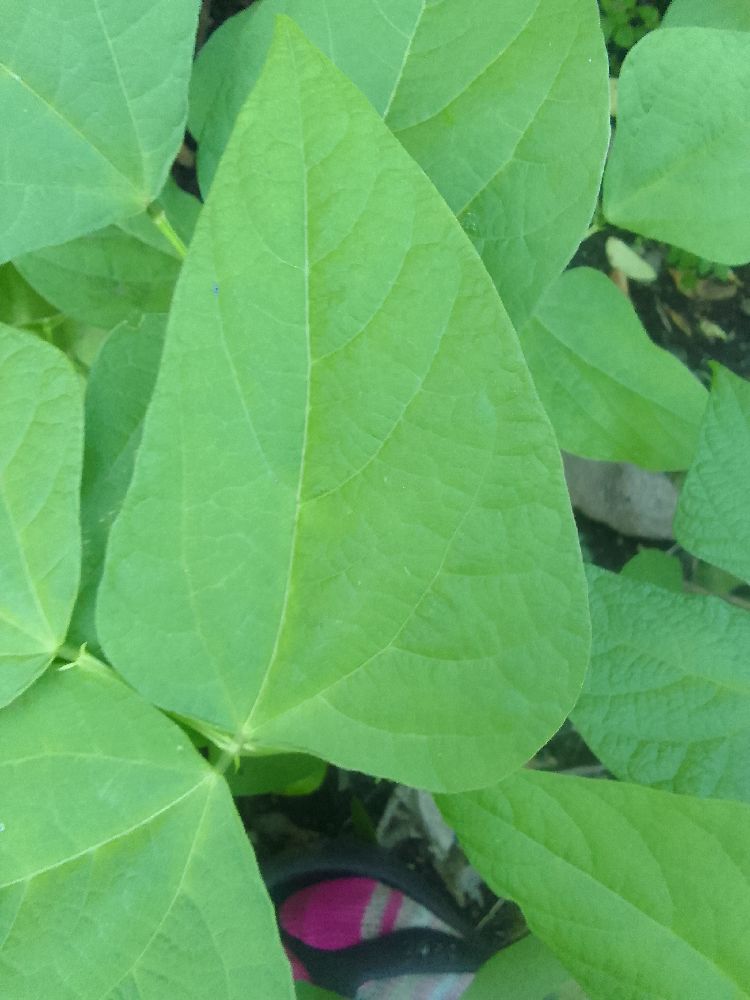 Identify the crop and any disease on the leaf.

common bean, healthy
